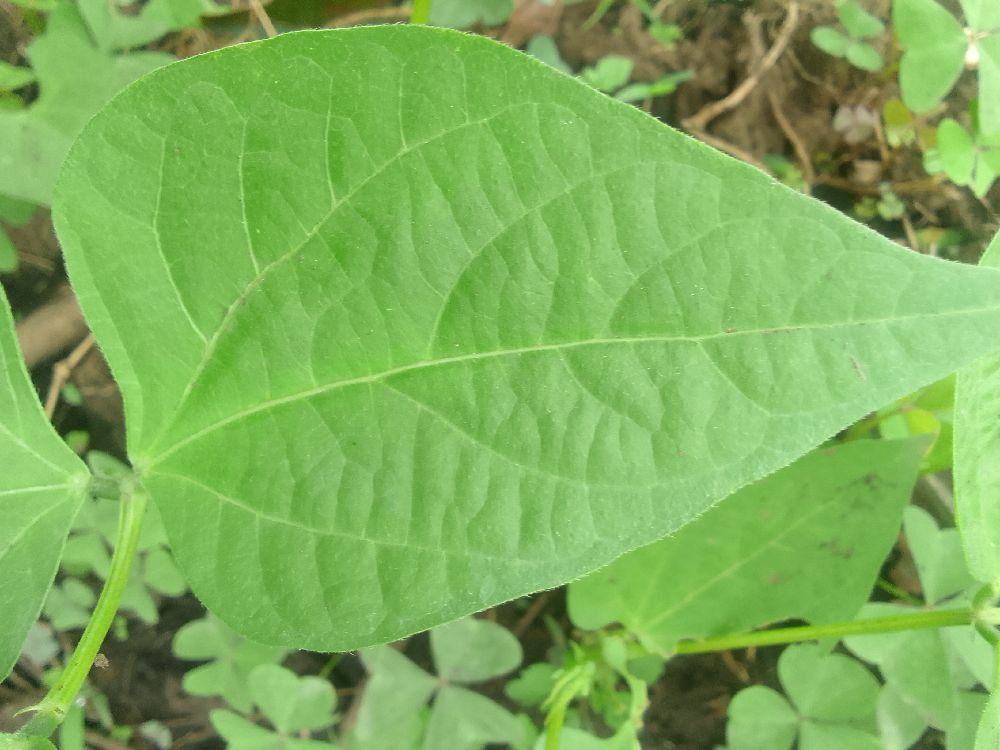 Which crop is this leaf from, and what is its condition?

common bean, healthy
